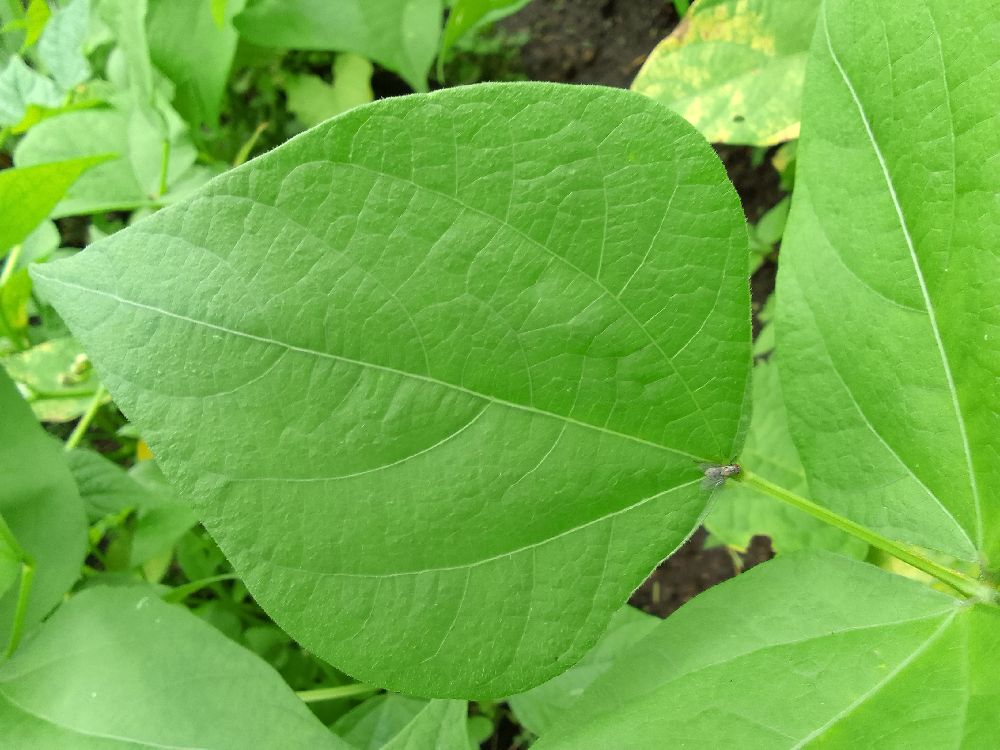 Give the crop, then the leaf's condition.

common bean, healthy
